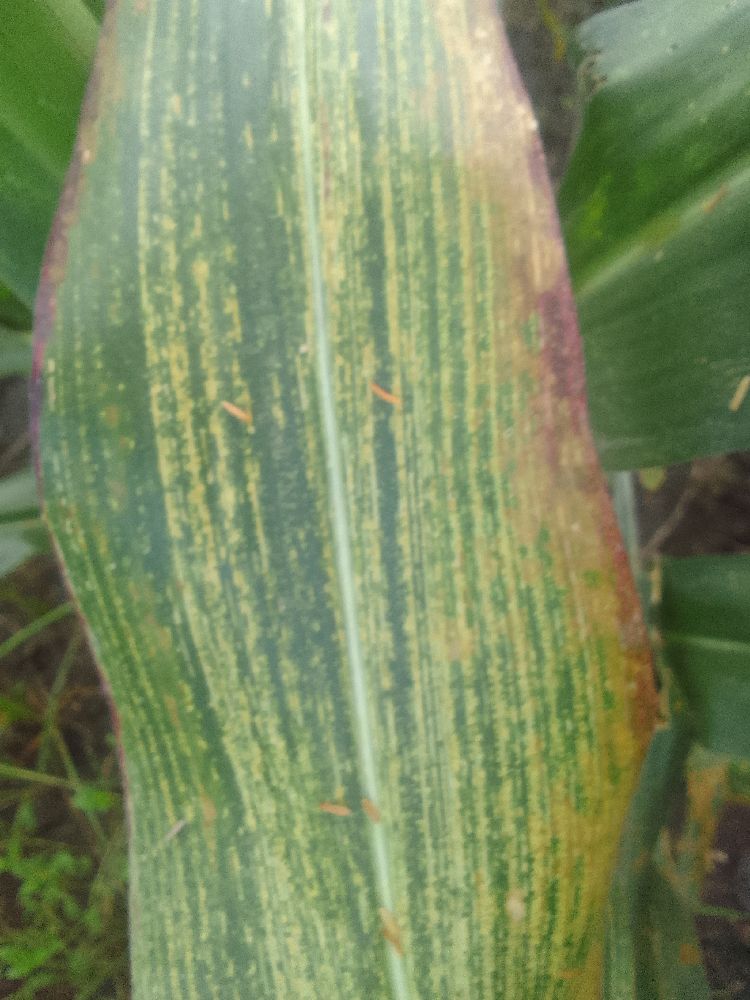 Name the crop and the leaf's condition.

maize, maize streak virus
